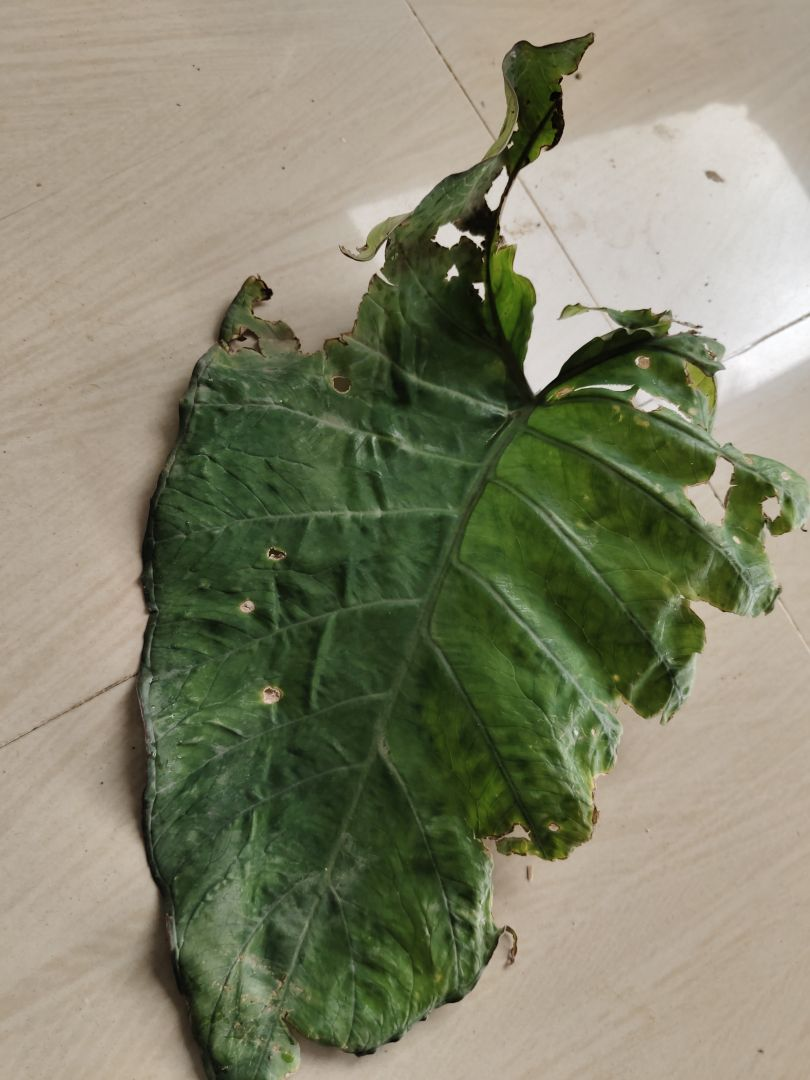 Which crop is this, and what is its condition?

taro, leaf blight
